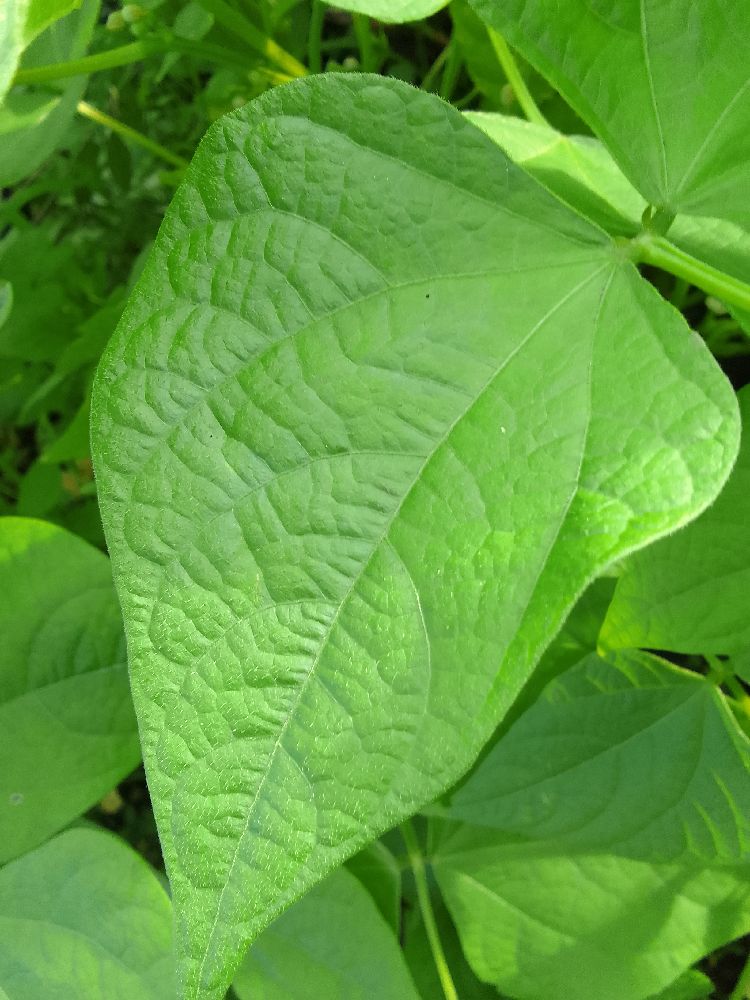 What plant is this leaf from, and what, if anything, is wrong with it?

common bean, healthy
